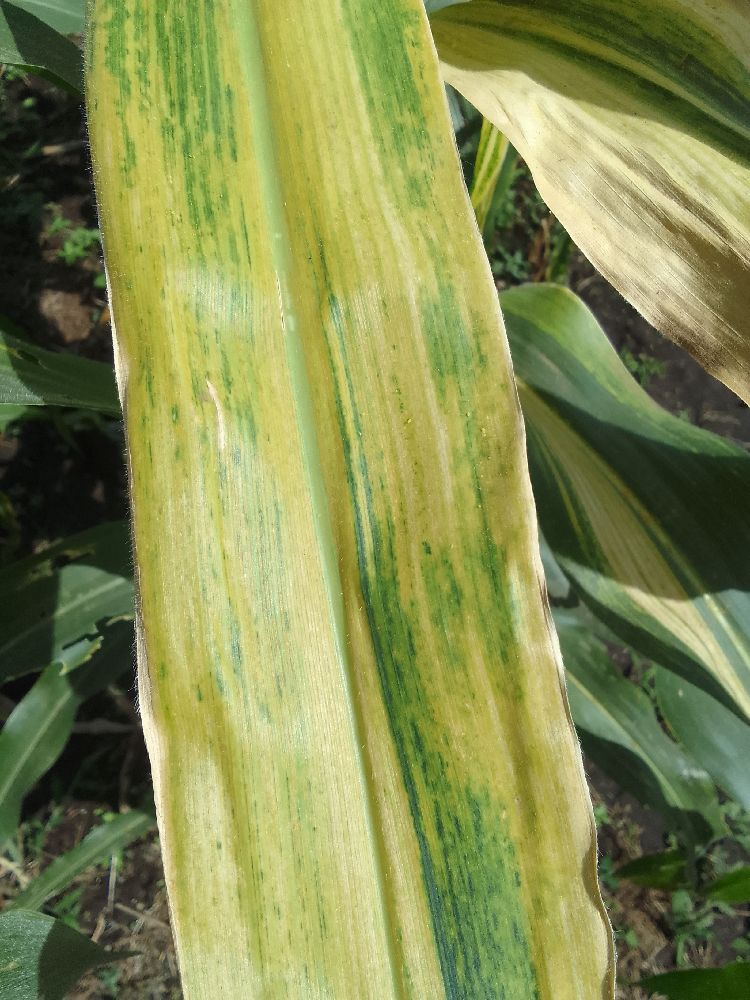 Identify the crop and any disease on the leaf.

maize, maize lethal necrosis
